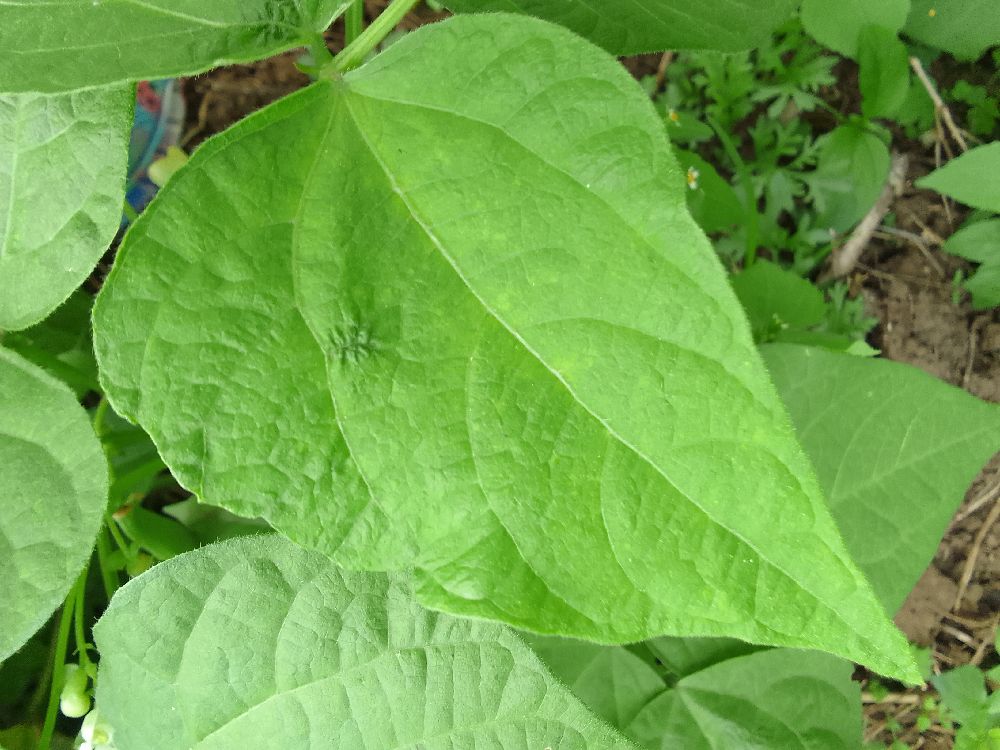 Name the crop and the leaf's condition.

common bean, healthy
